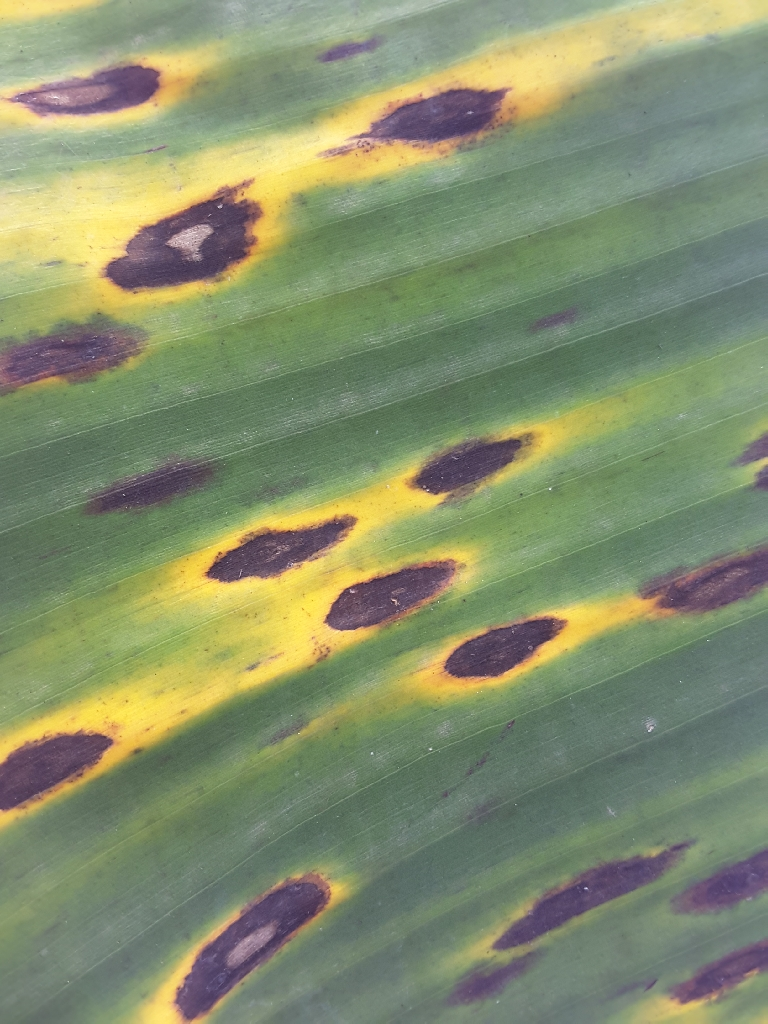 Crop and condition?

banana, black sigatoka
